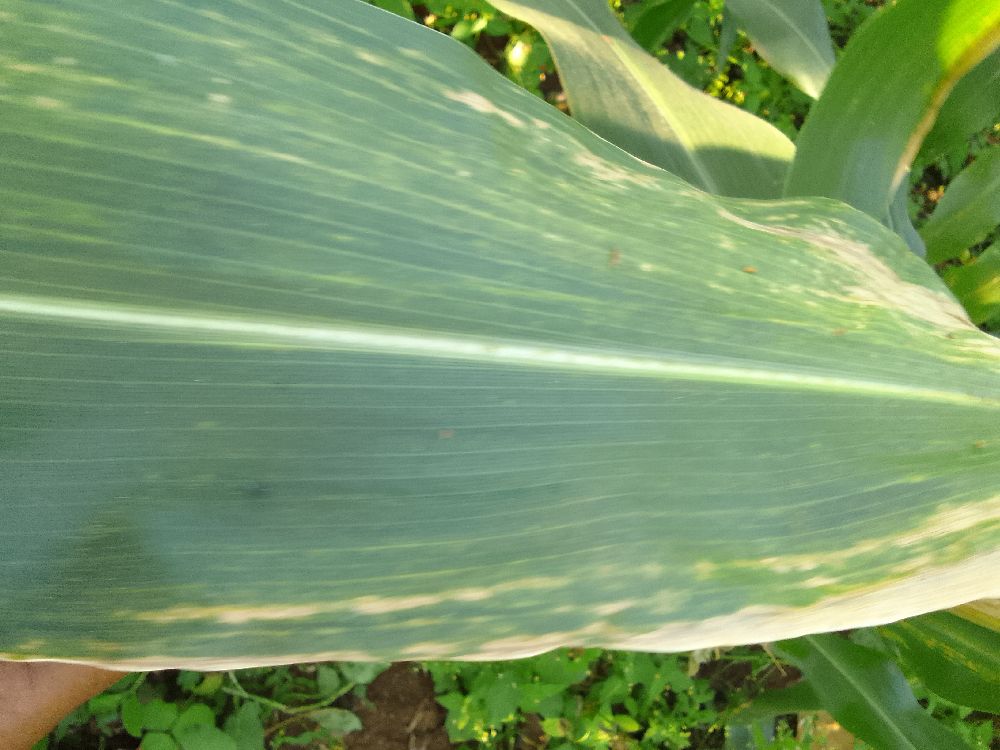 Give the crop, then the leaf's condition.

maize, maize lethal necrosis
